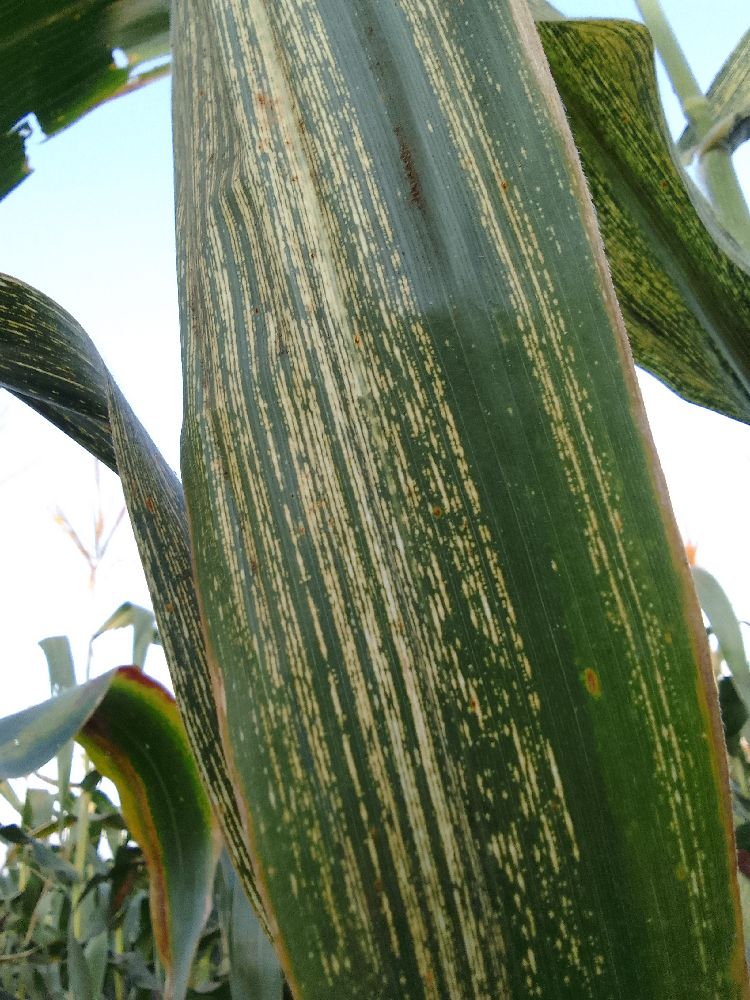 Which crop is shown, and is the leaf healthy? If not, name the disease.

maize, maize streak virus
